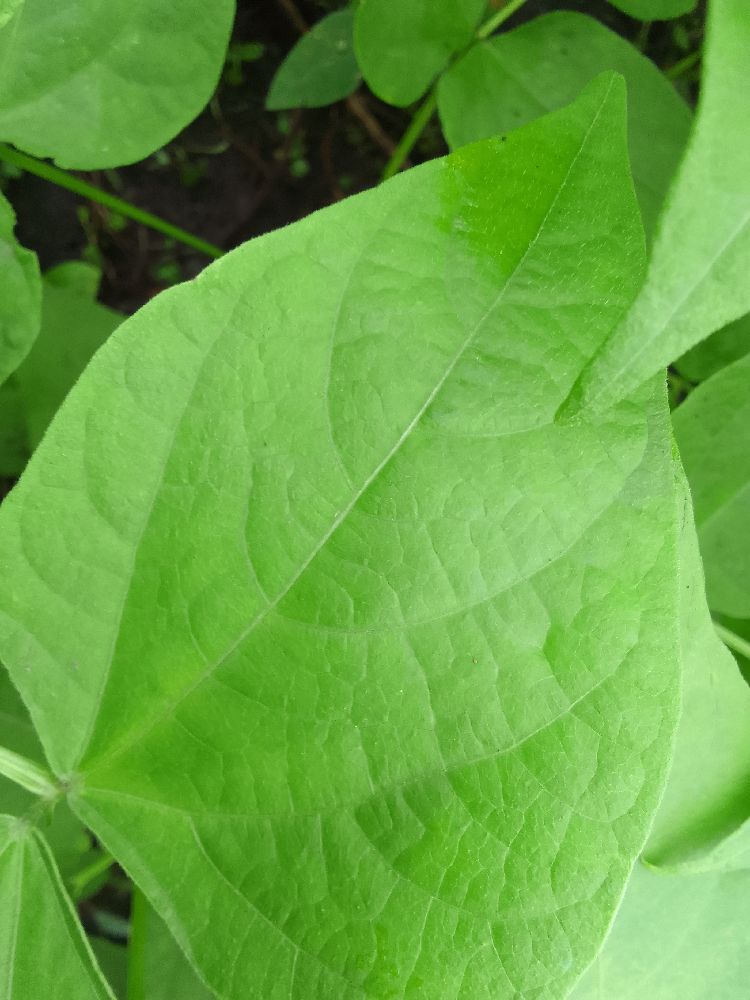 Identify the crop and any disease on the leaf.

common bean, healthy
